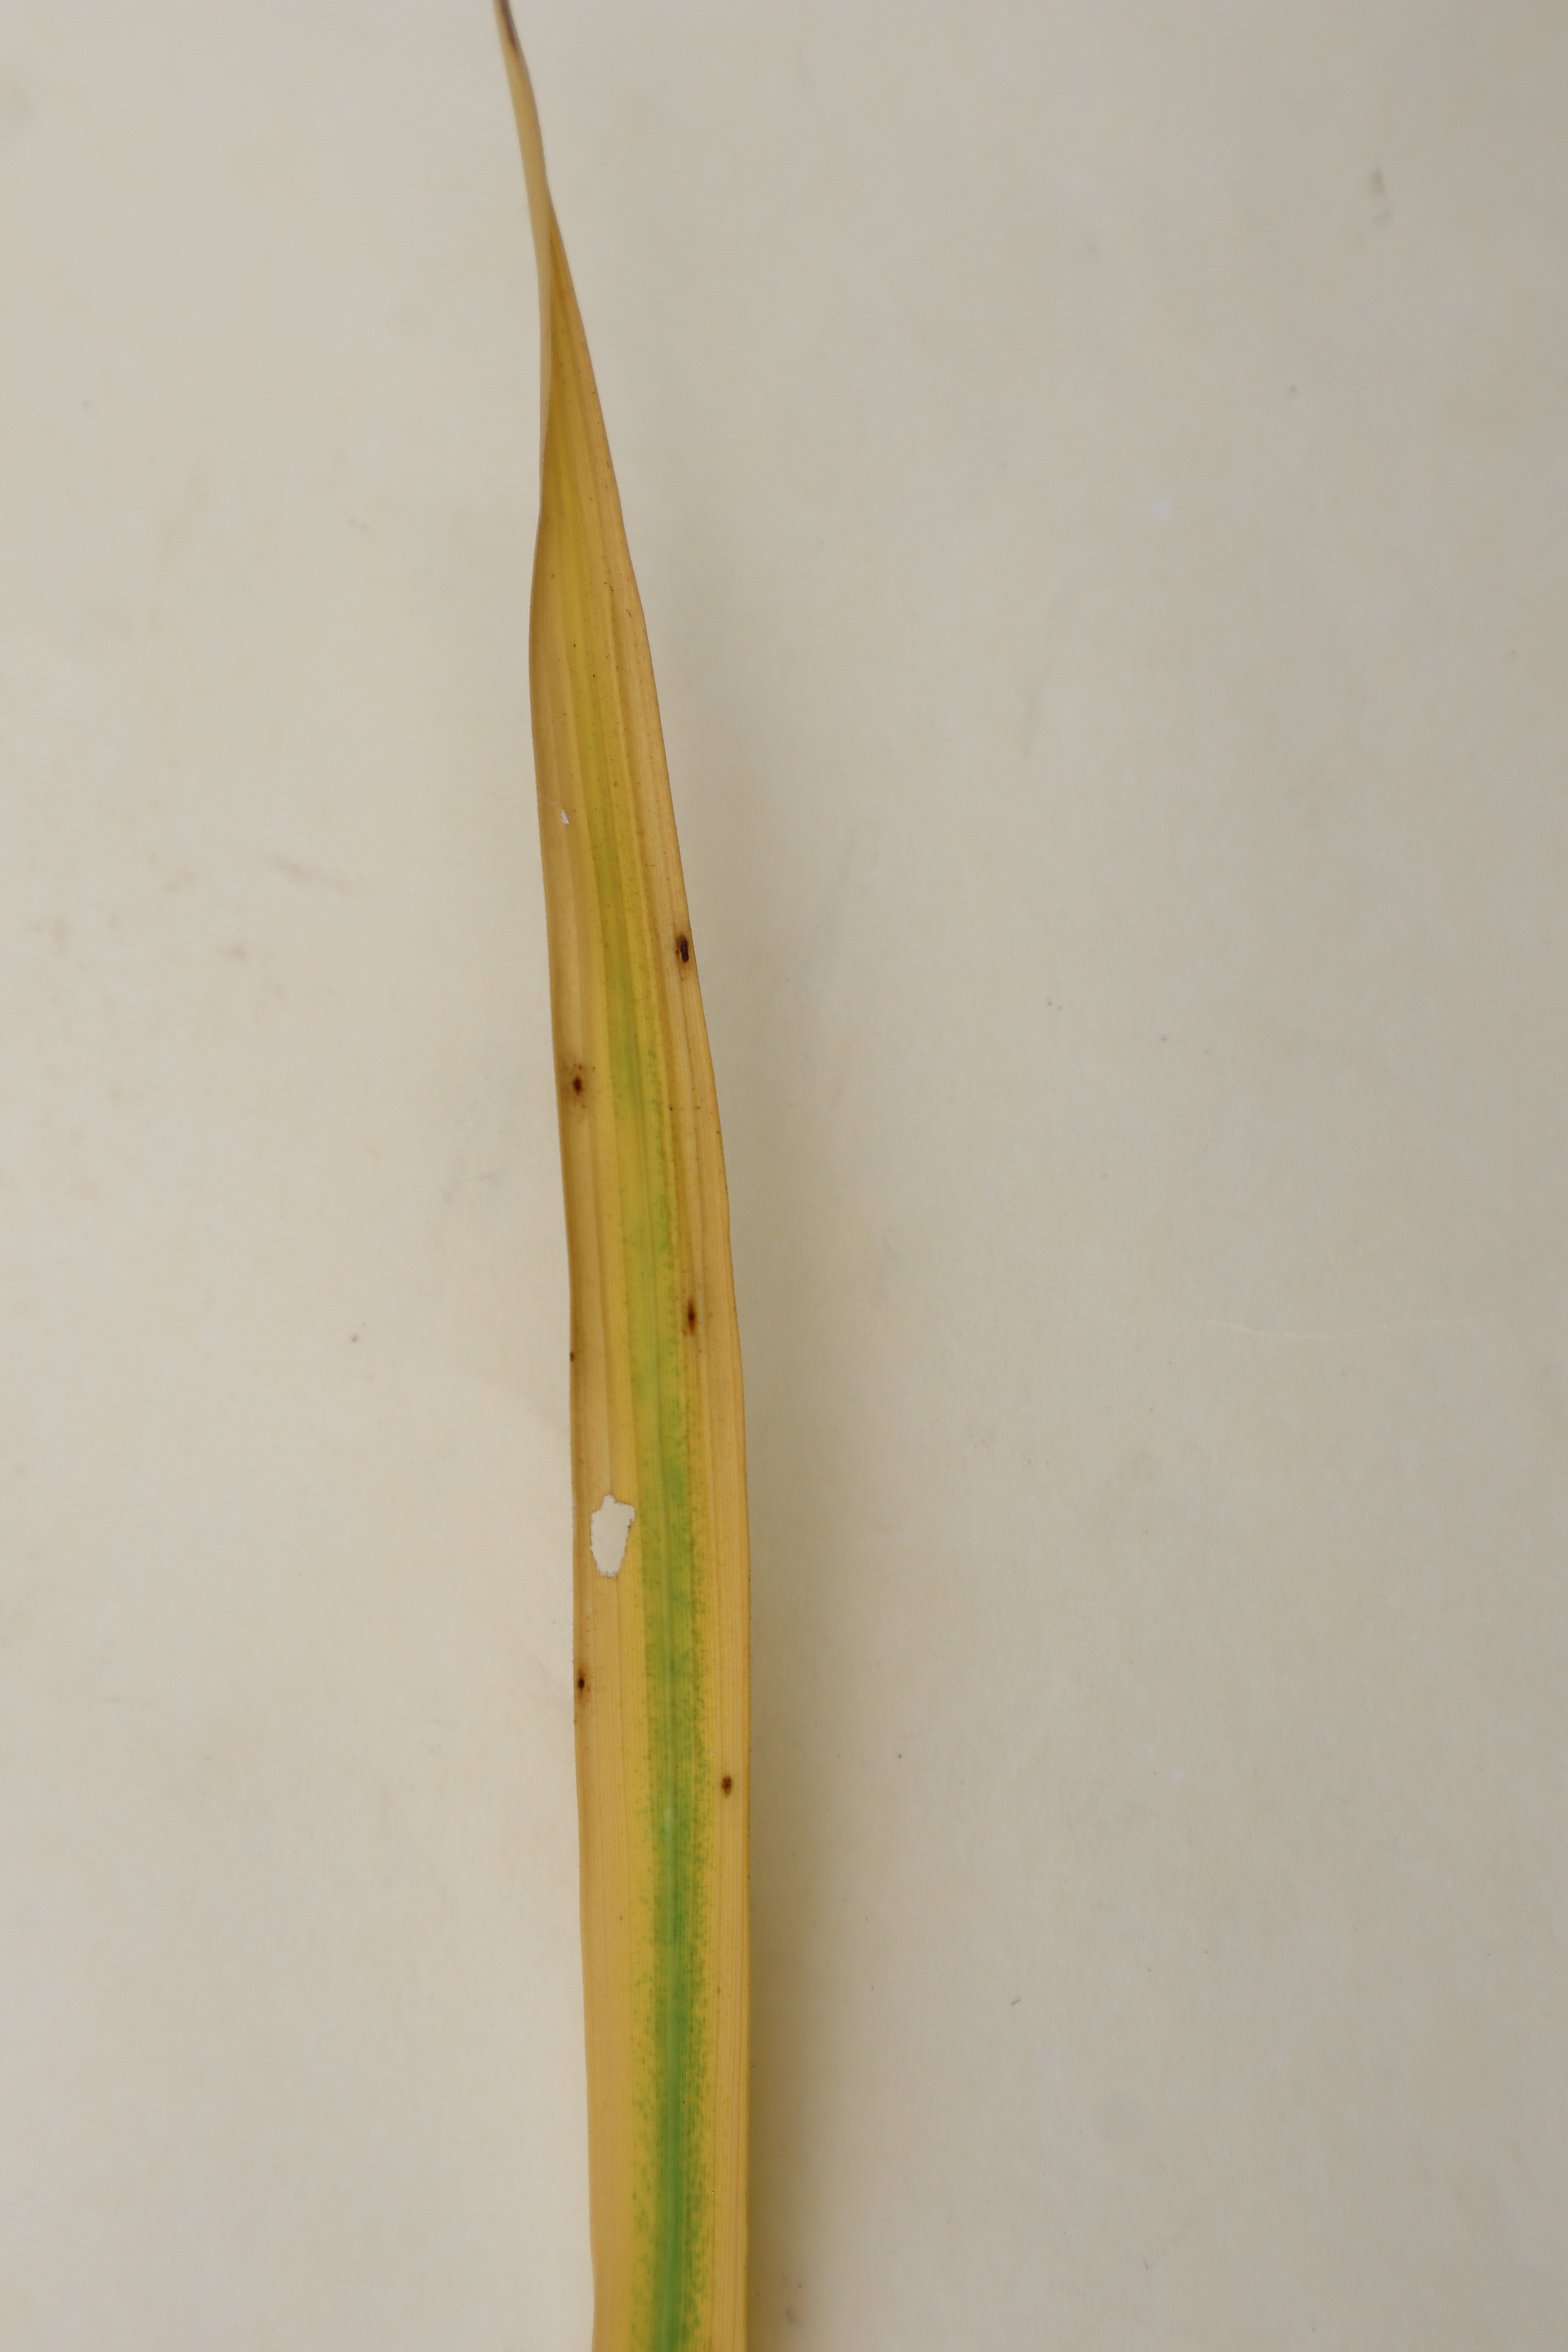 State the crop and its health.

rice, tungro virus disease
